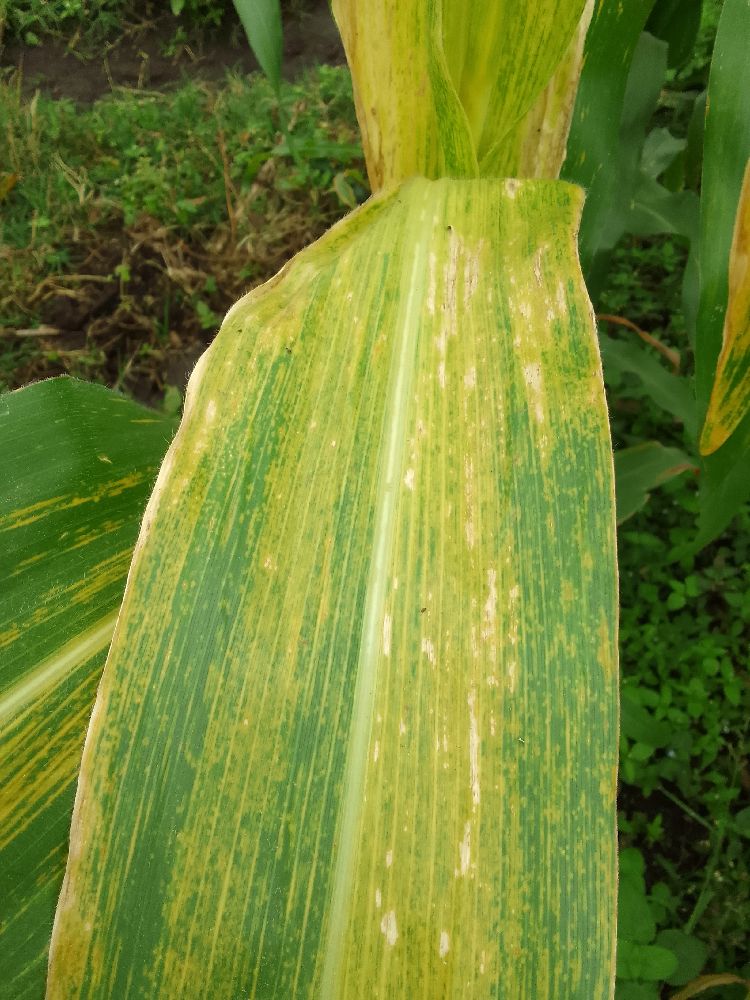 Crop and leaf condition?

maize, maize lethal necrosis
